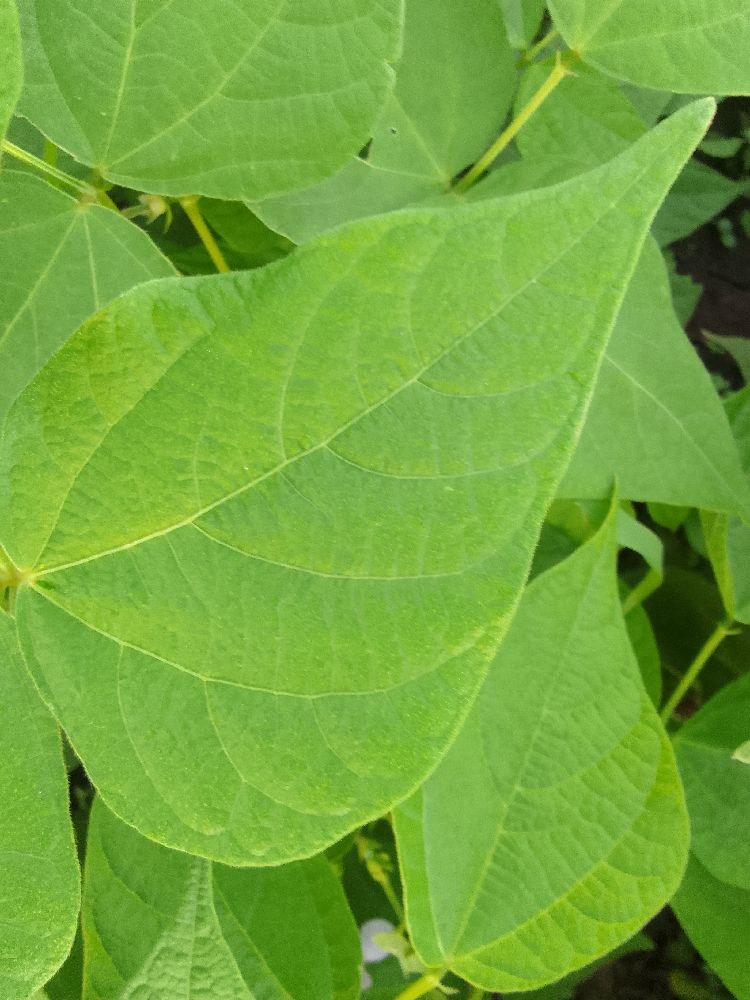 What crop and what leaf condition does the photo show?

common bean, healthy
